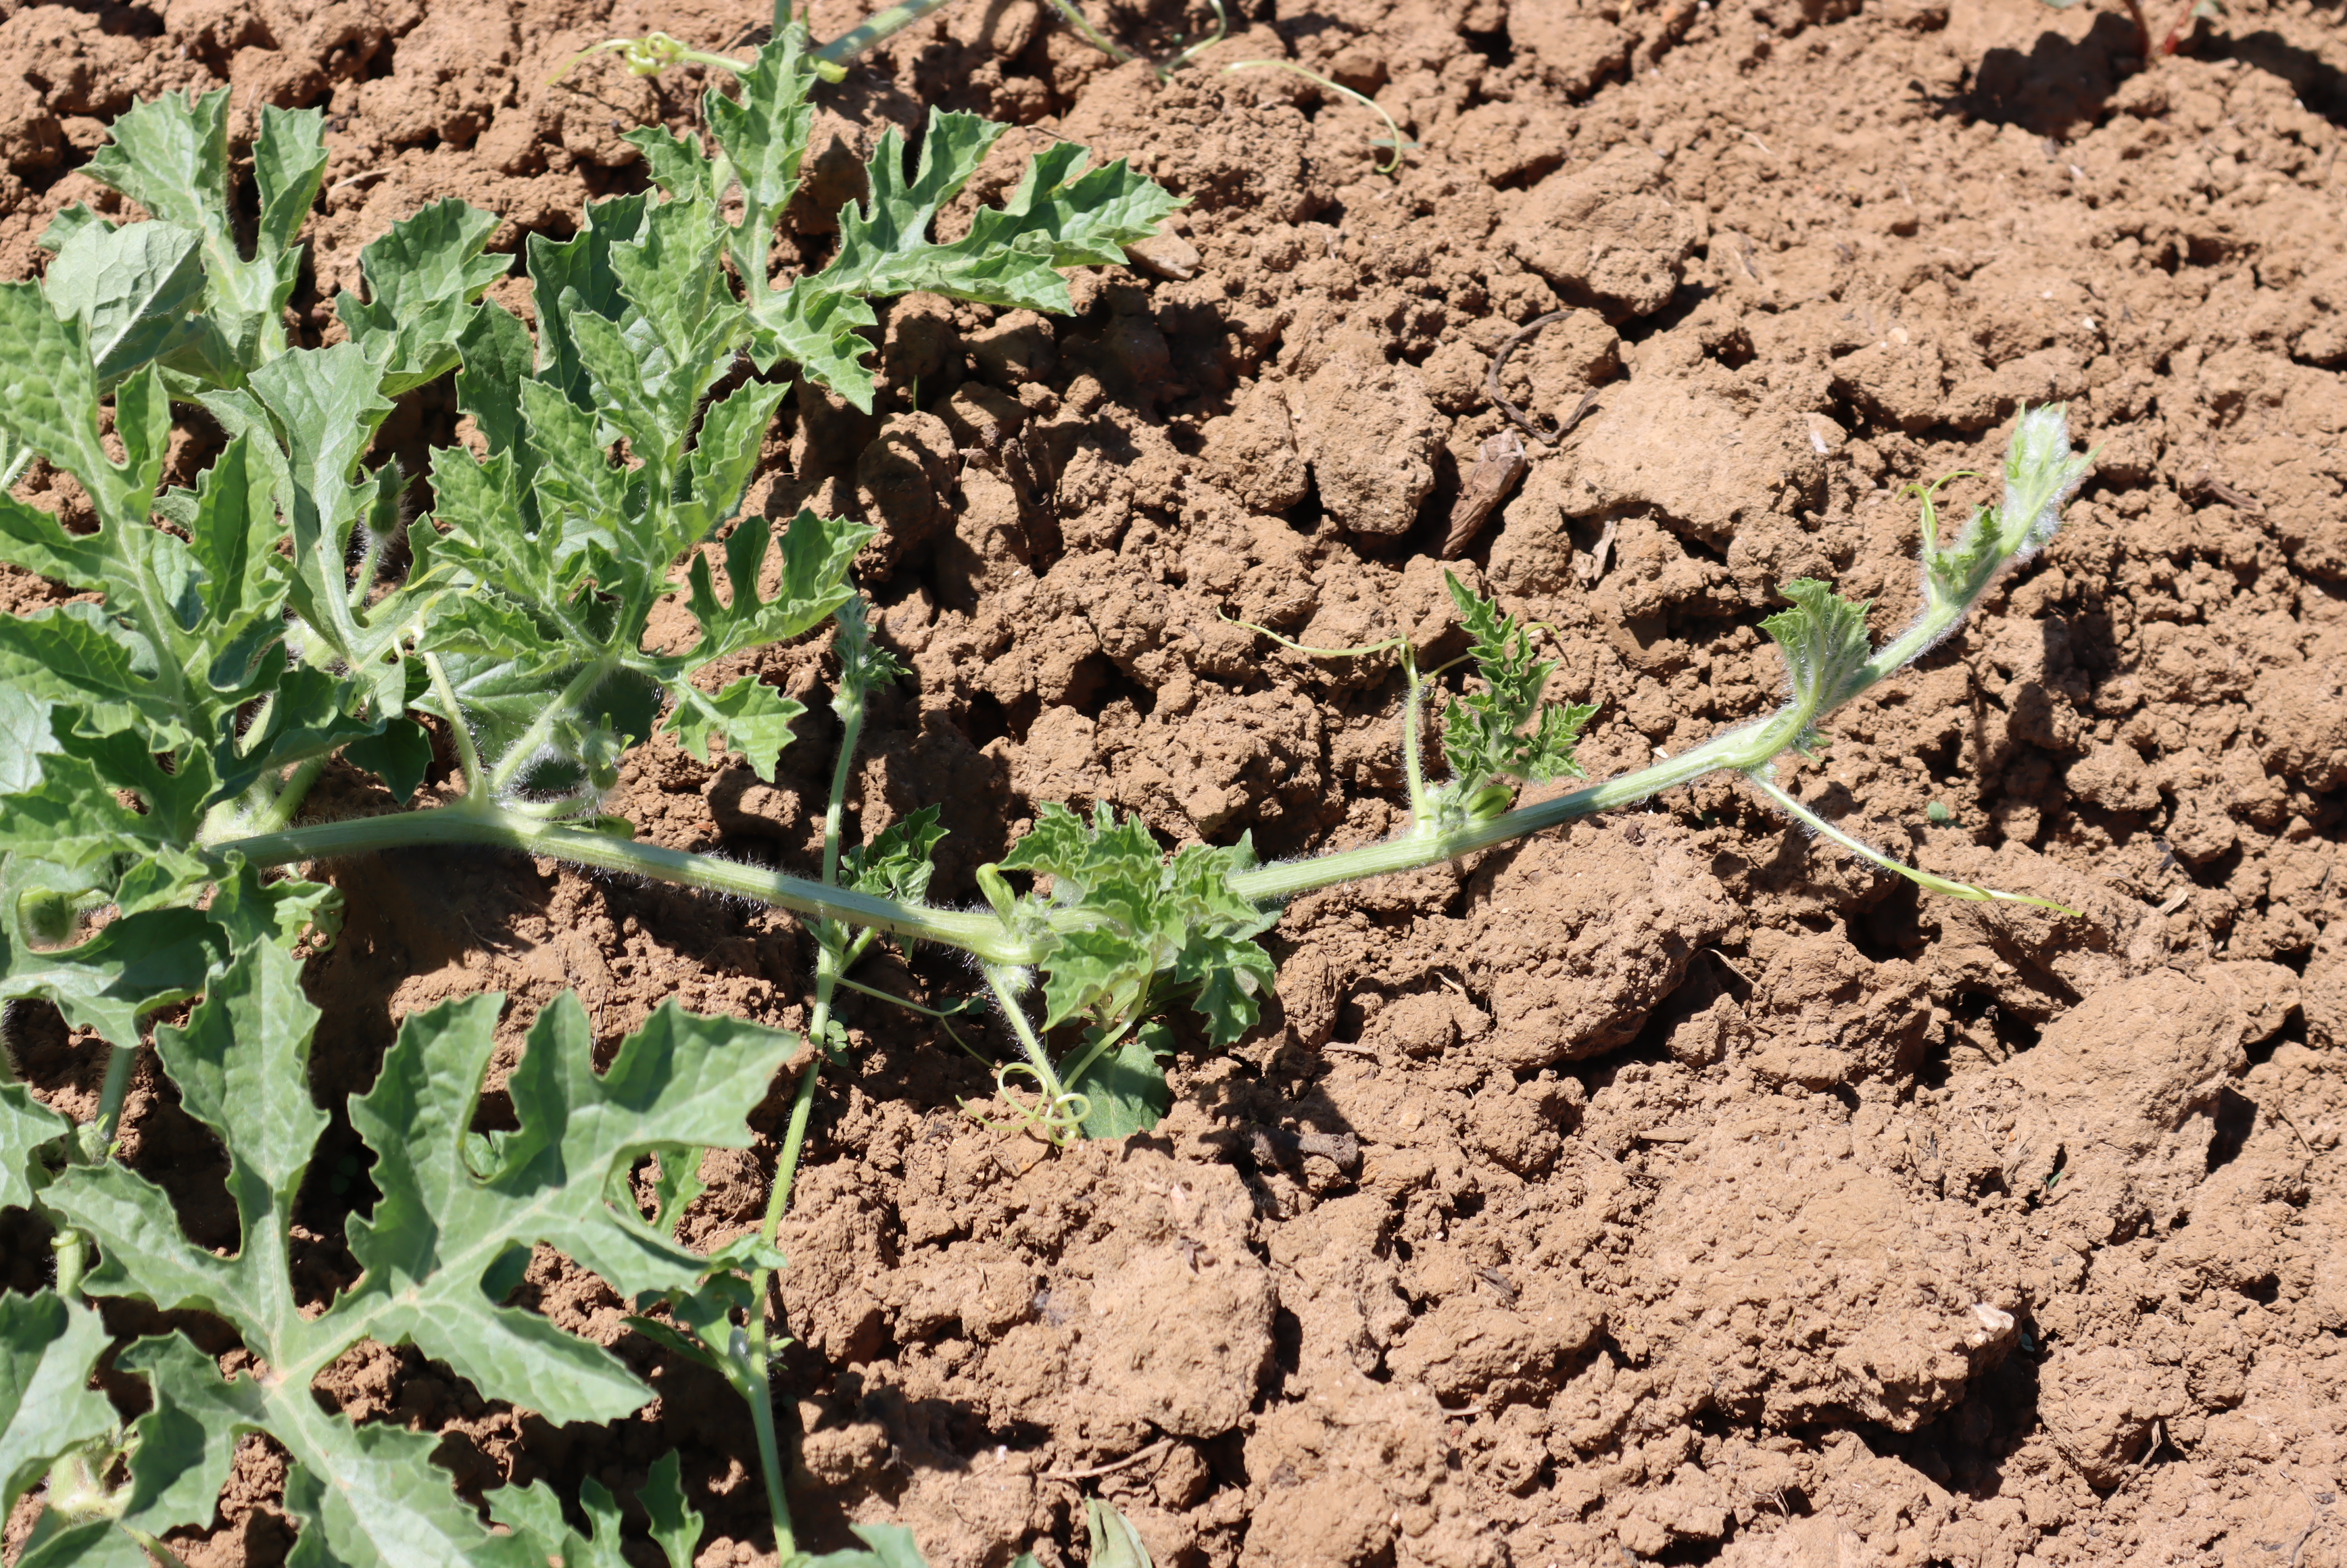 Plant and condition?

watermelon, healthy
